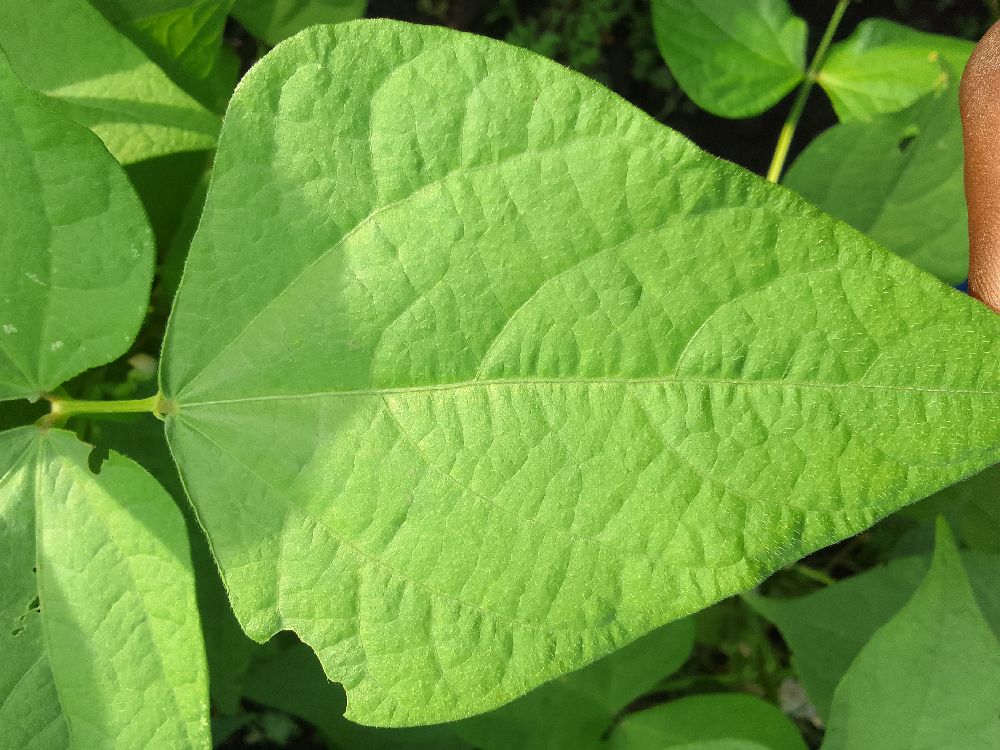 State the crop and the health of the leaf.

common bean, healthy
